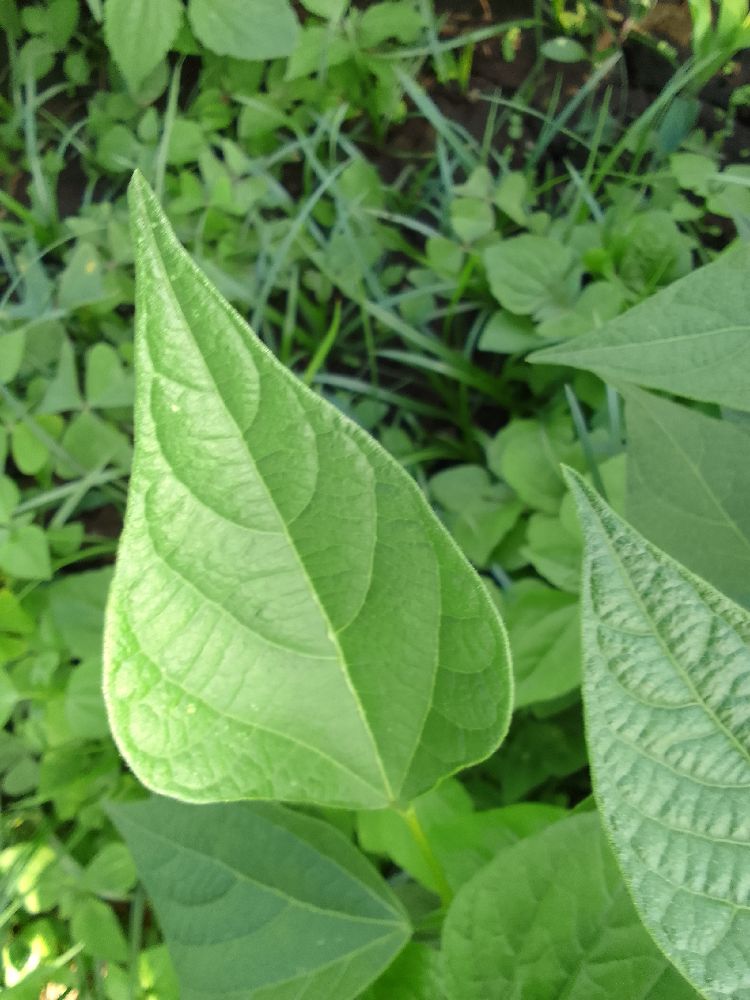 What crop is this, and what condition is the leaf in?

common bean, healthy
